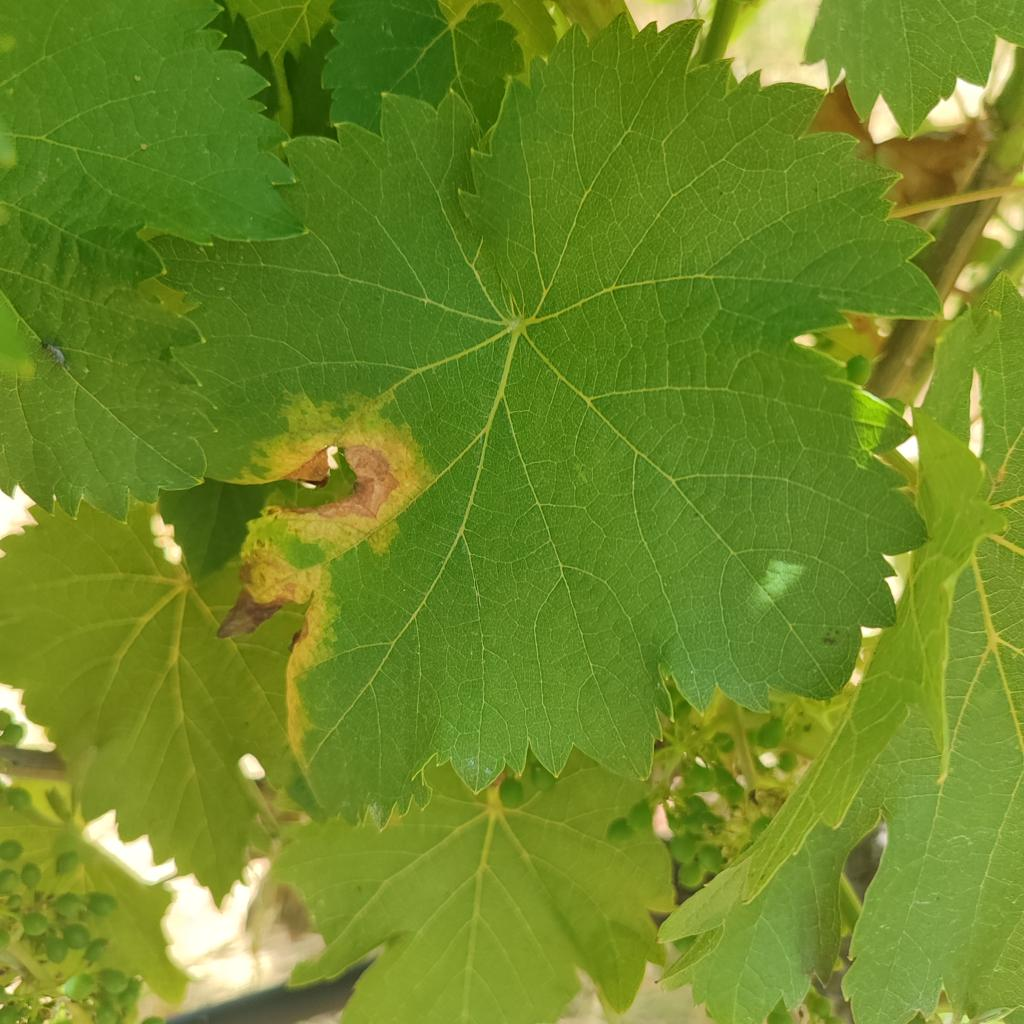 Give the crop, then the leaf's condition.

grapevine, downy mildew
